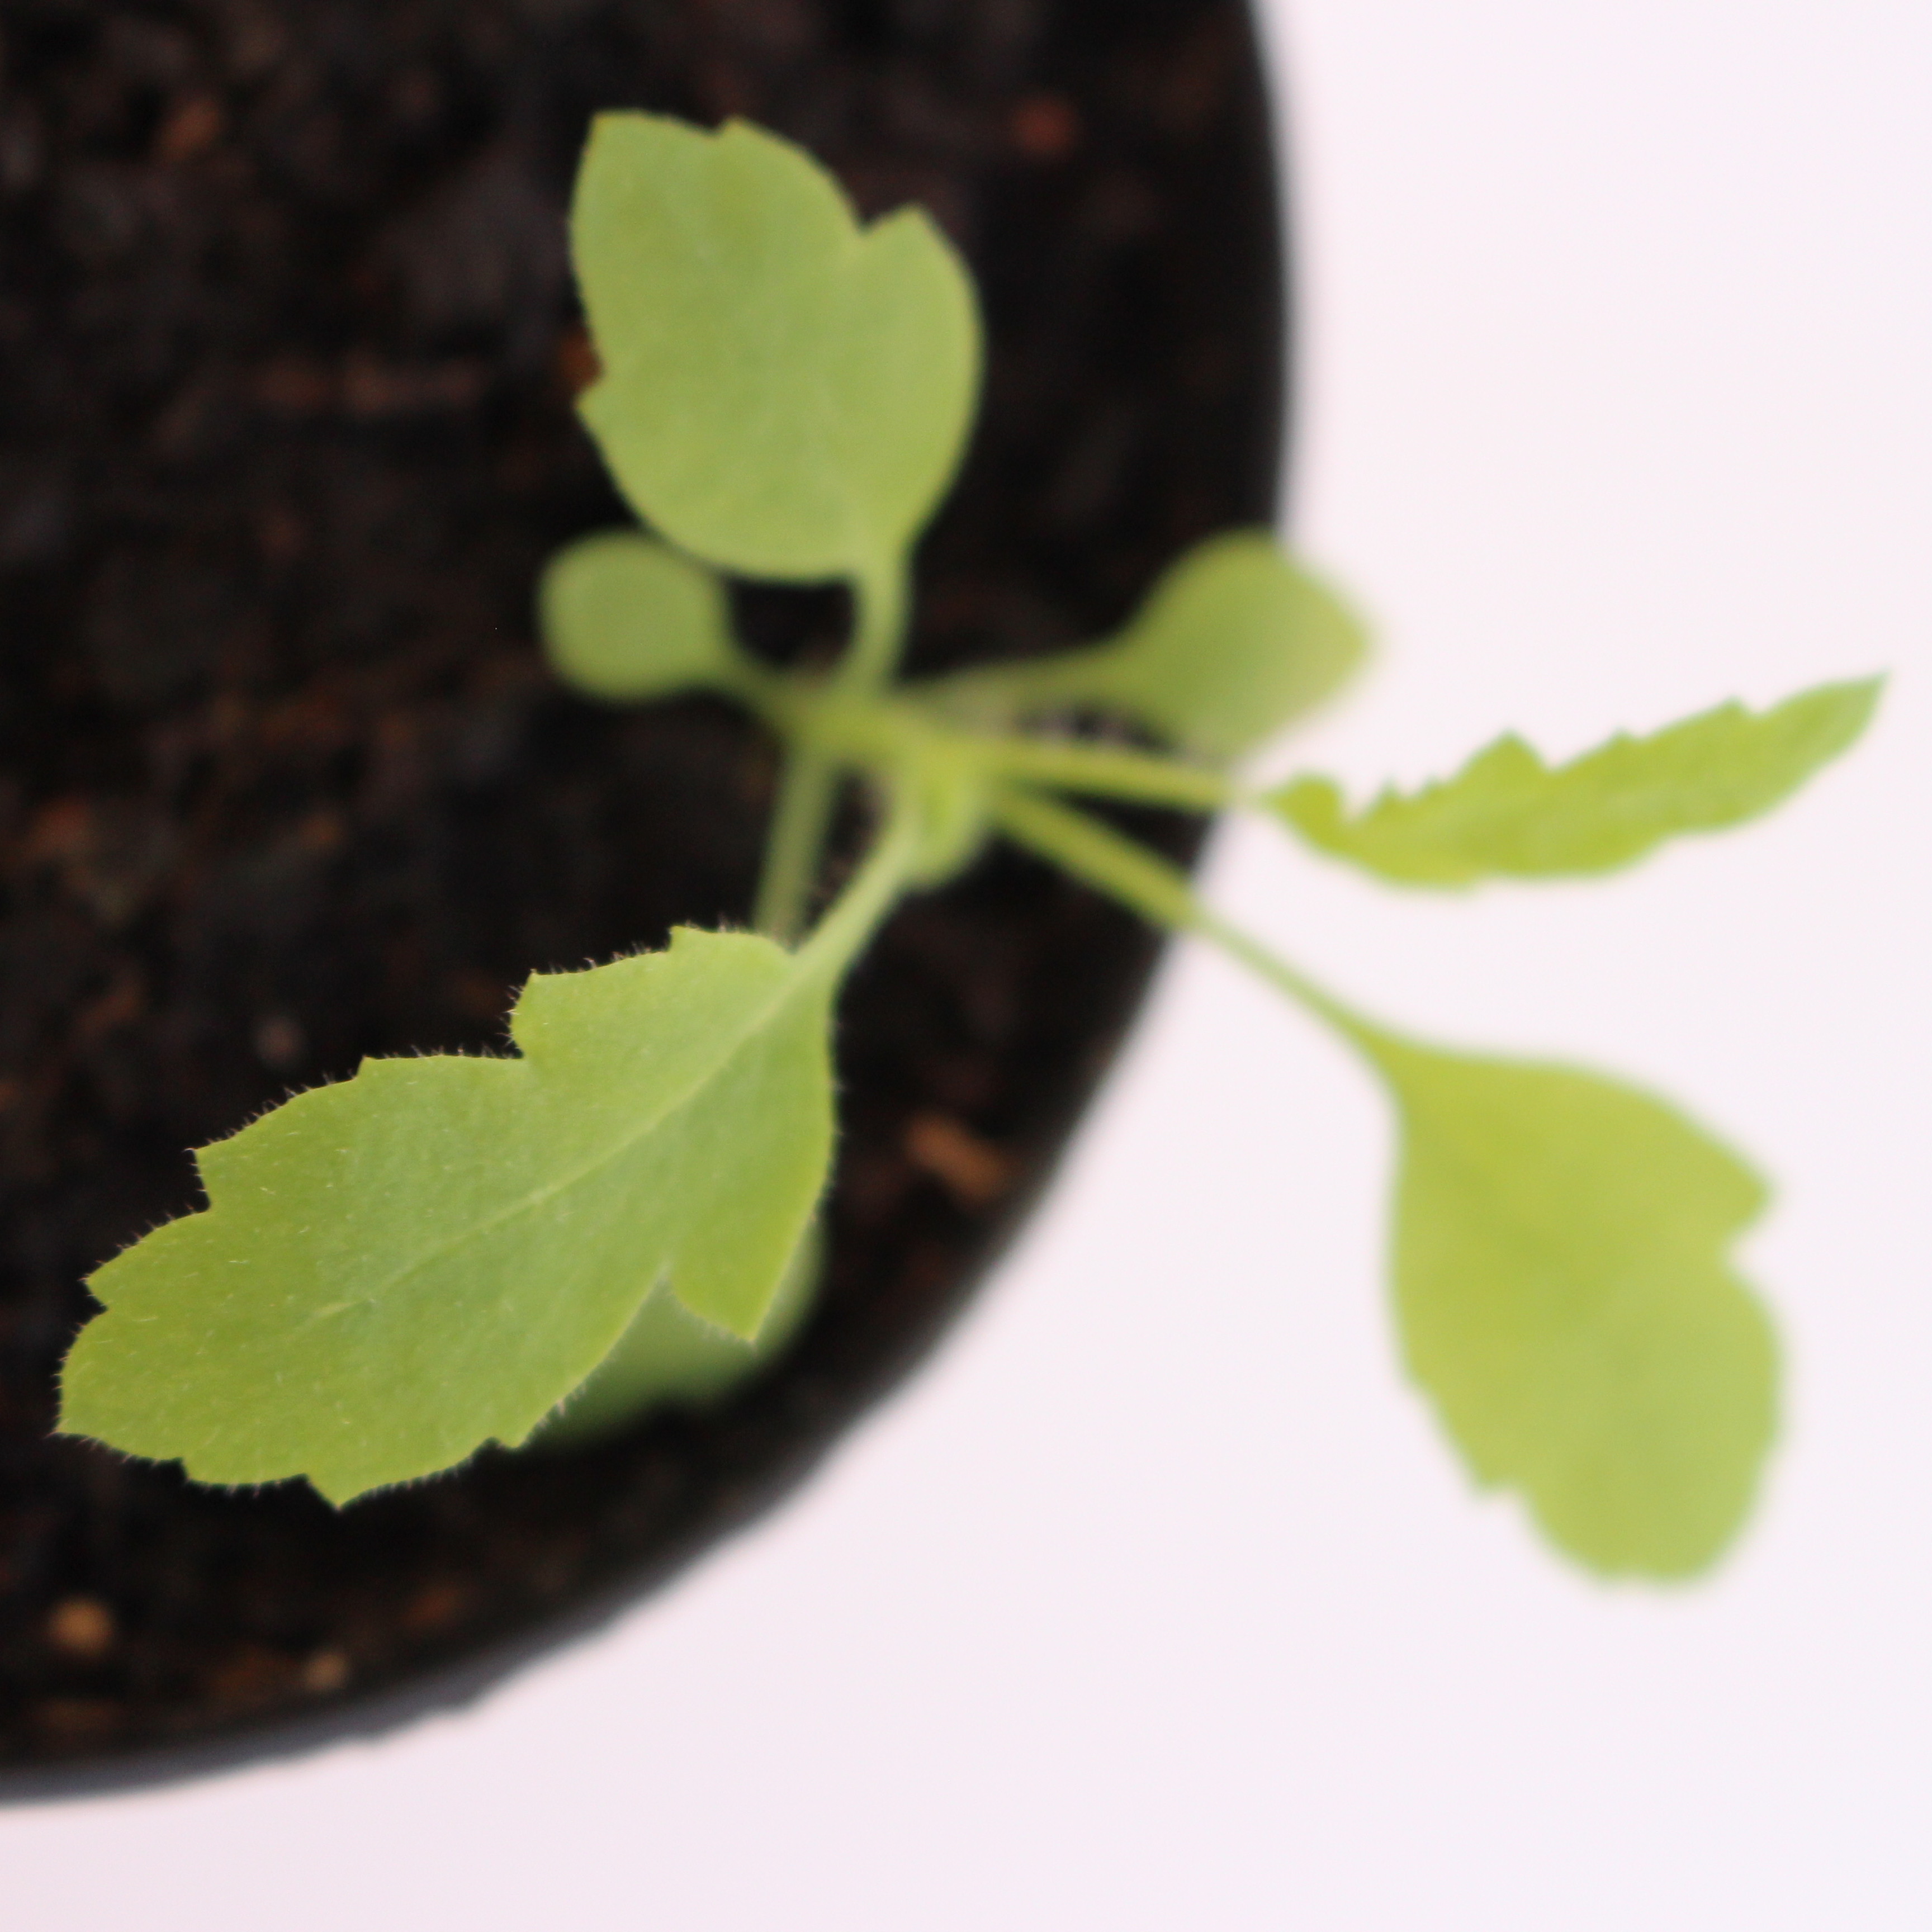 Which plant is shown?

Papaver rhoeas
